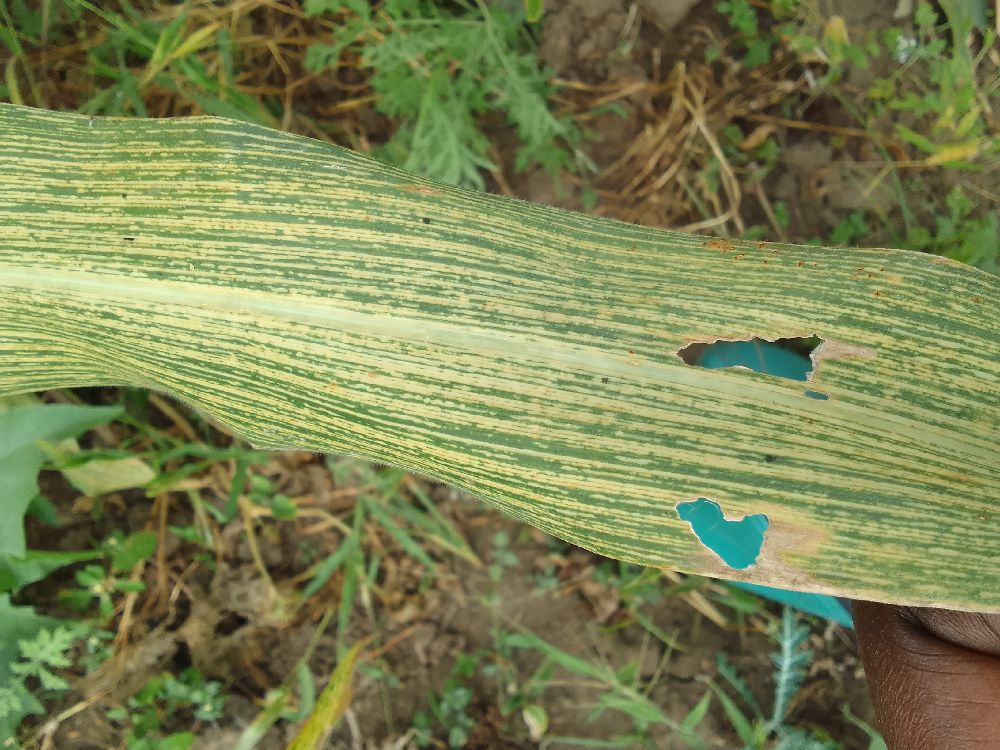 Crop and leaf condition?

maize, maize streak virus
